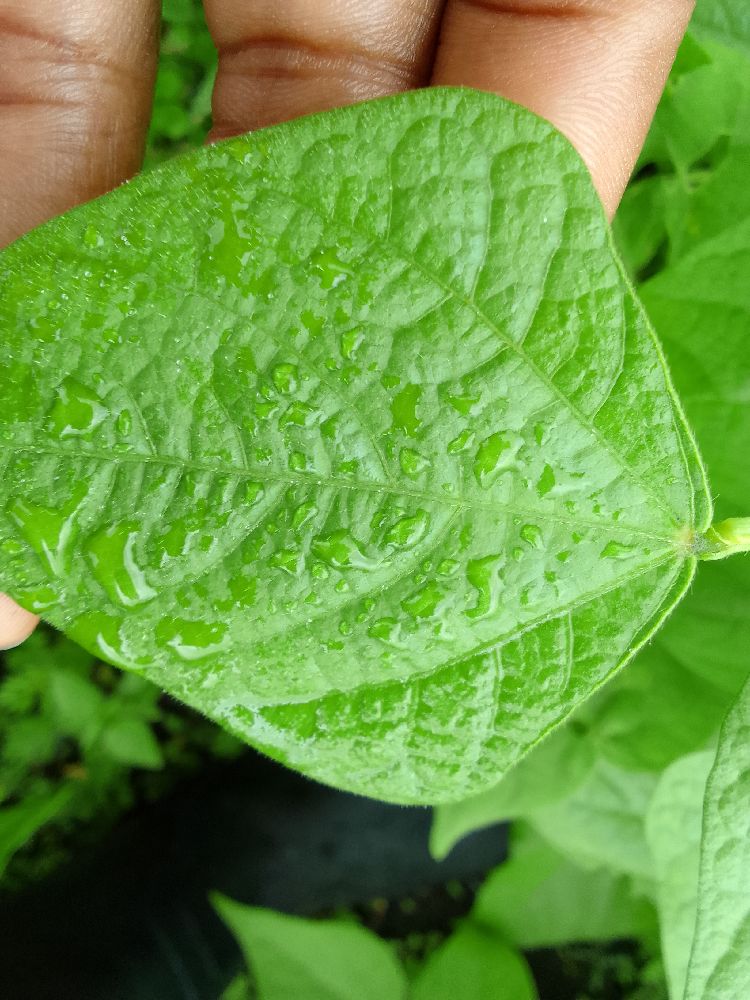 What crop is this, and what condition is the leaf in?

common bean, healthy
